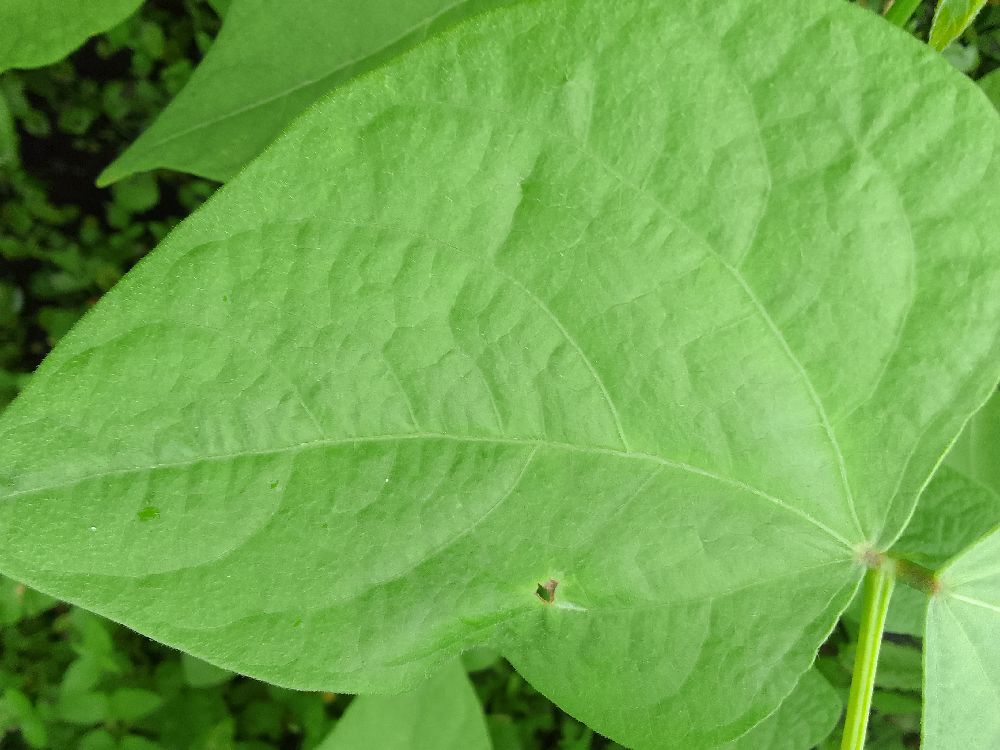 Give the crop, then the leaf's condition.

common bean, healthy
